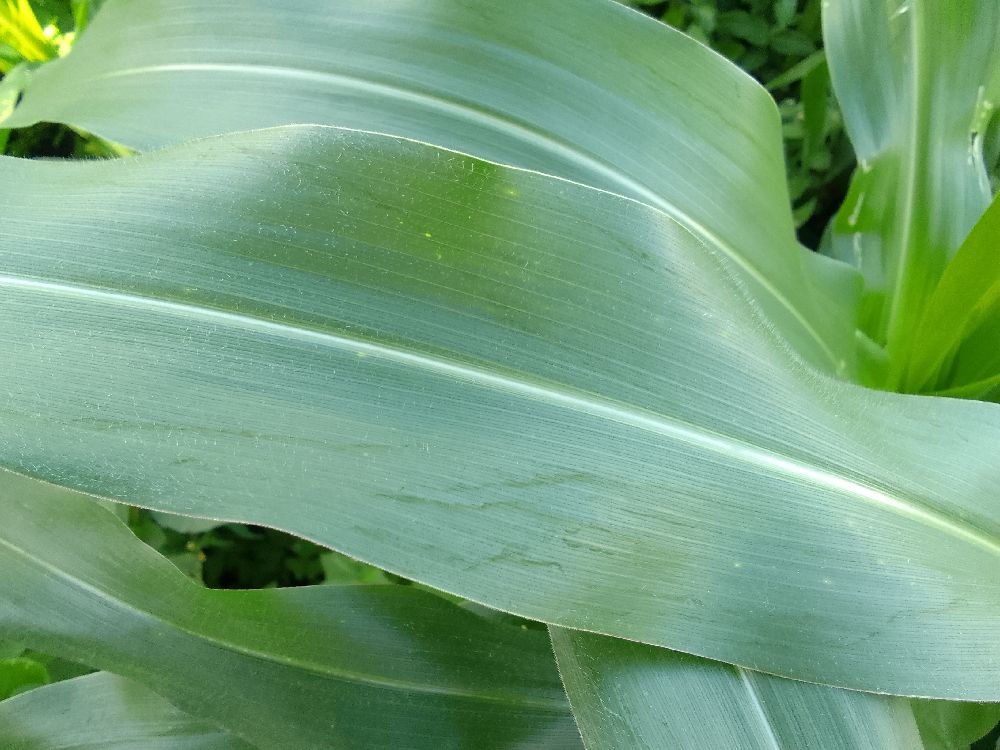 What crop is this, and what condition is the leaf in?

maize, healthy
